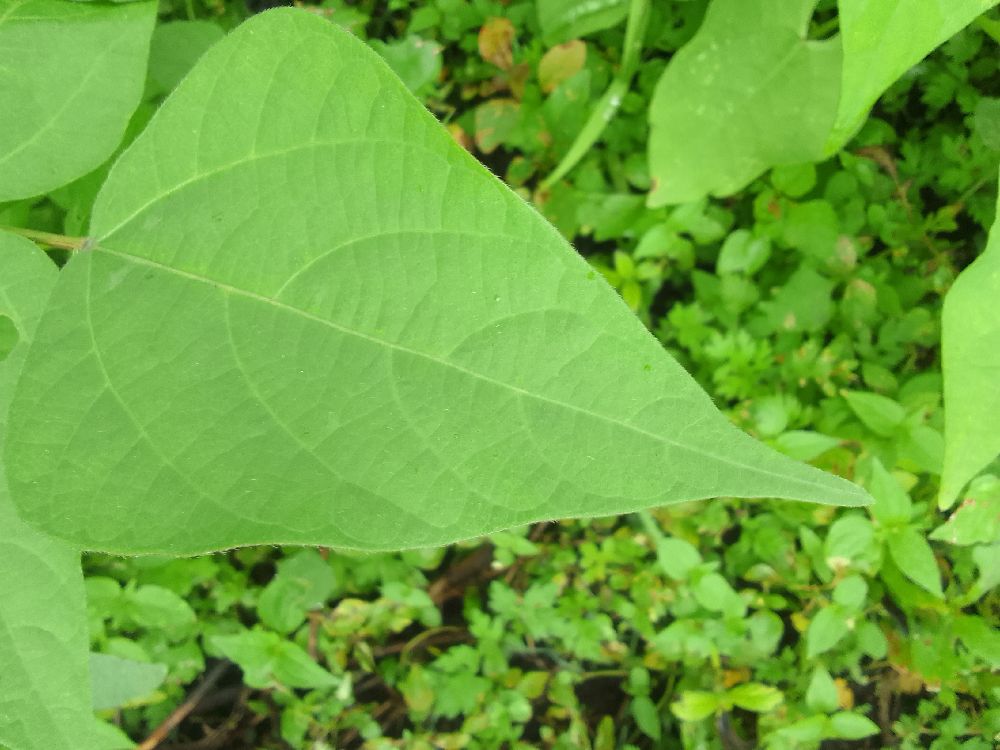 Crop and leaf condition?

common bean, healthy
